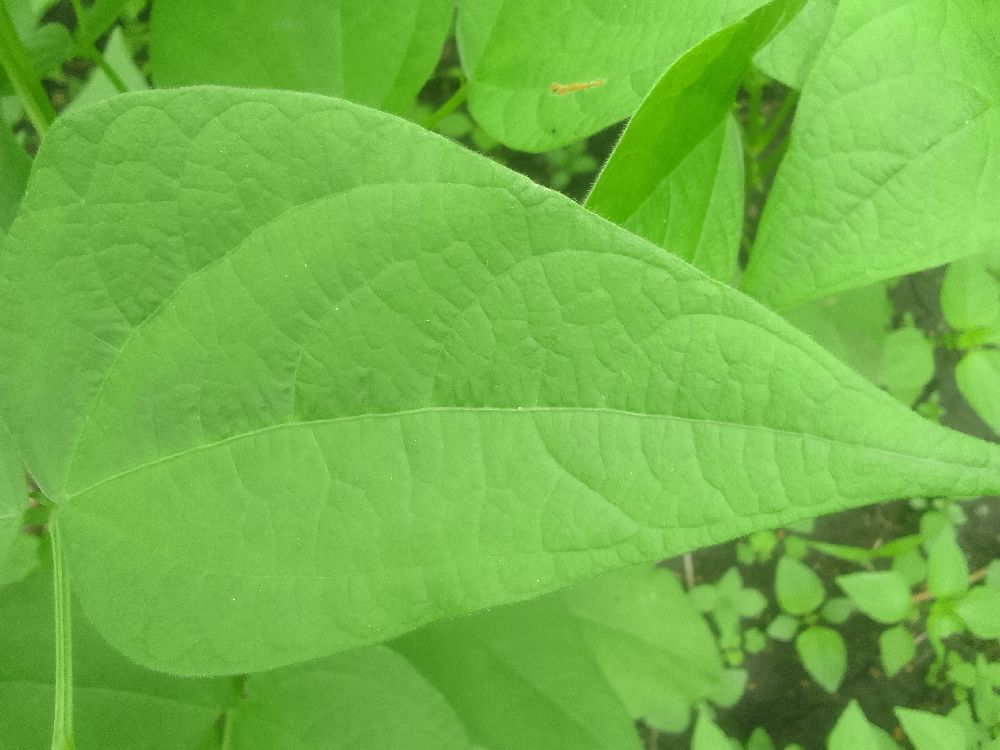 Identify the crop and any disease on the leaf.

common bean, healthy
